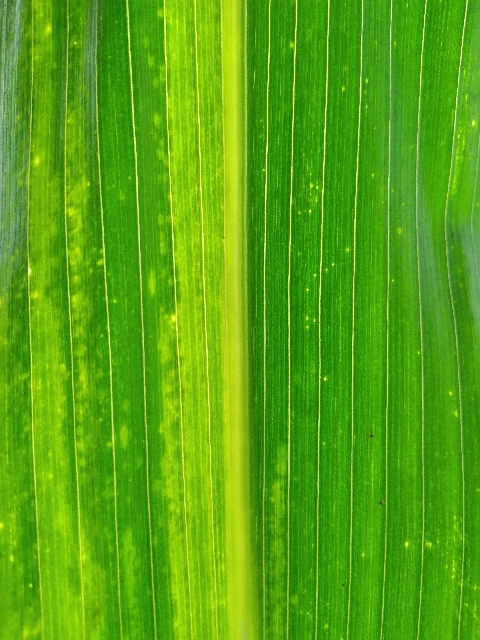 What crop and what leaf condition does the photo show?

maize, maize lethal necrosis
